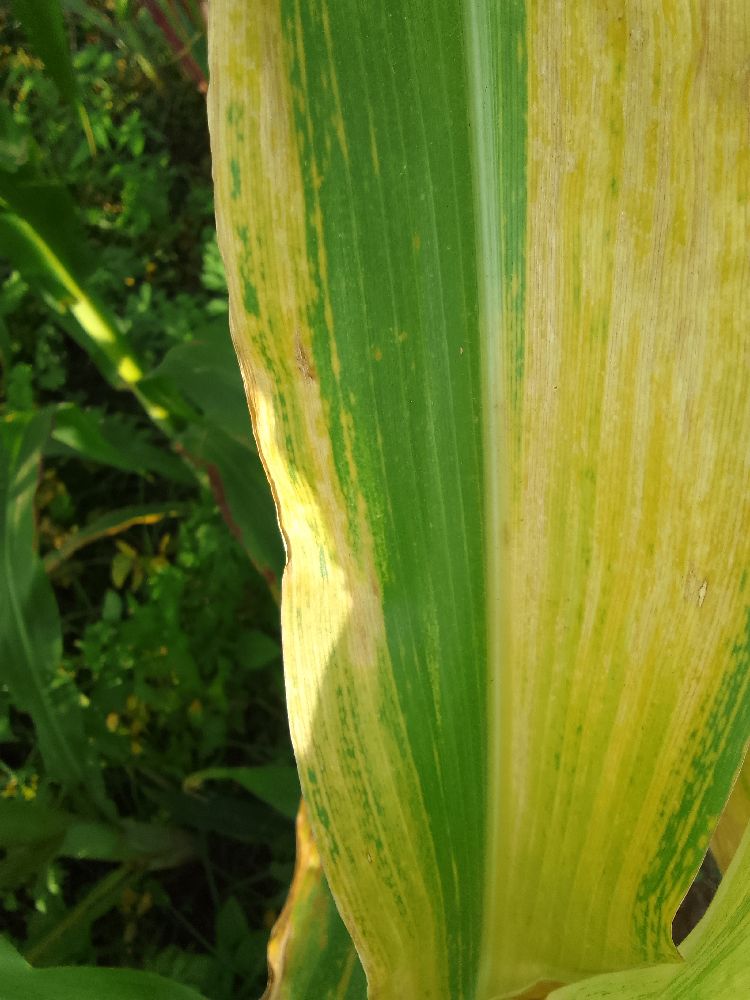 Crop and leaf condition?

maize, maize lethal necrosis
